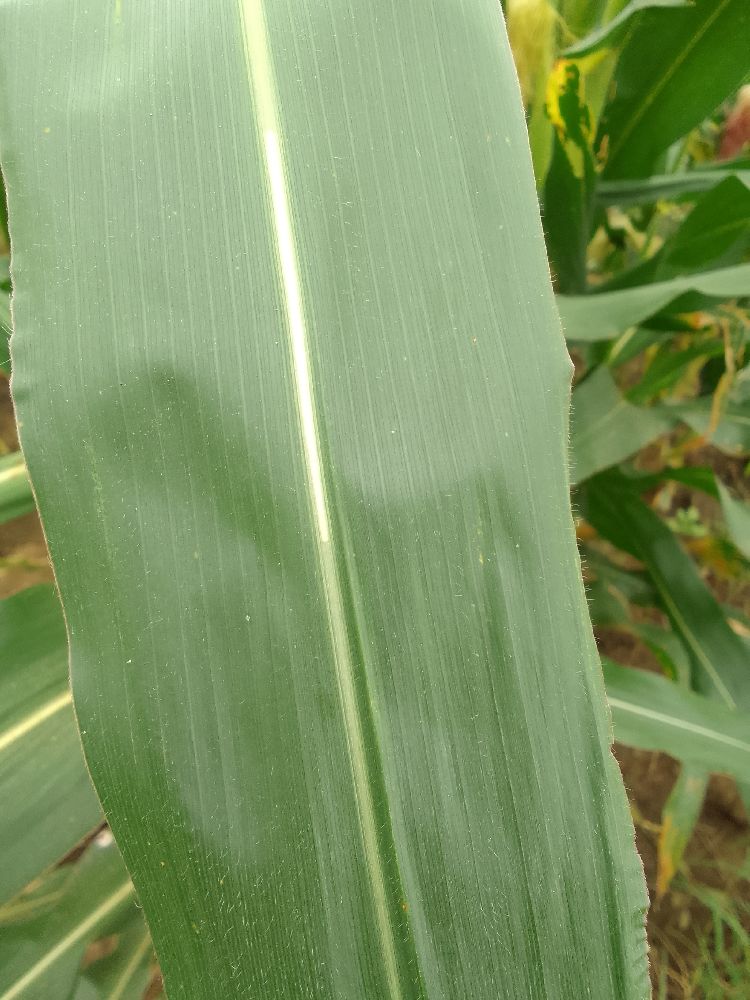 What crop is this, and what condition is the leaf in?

maize, healthy
